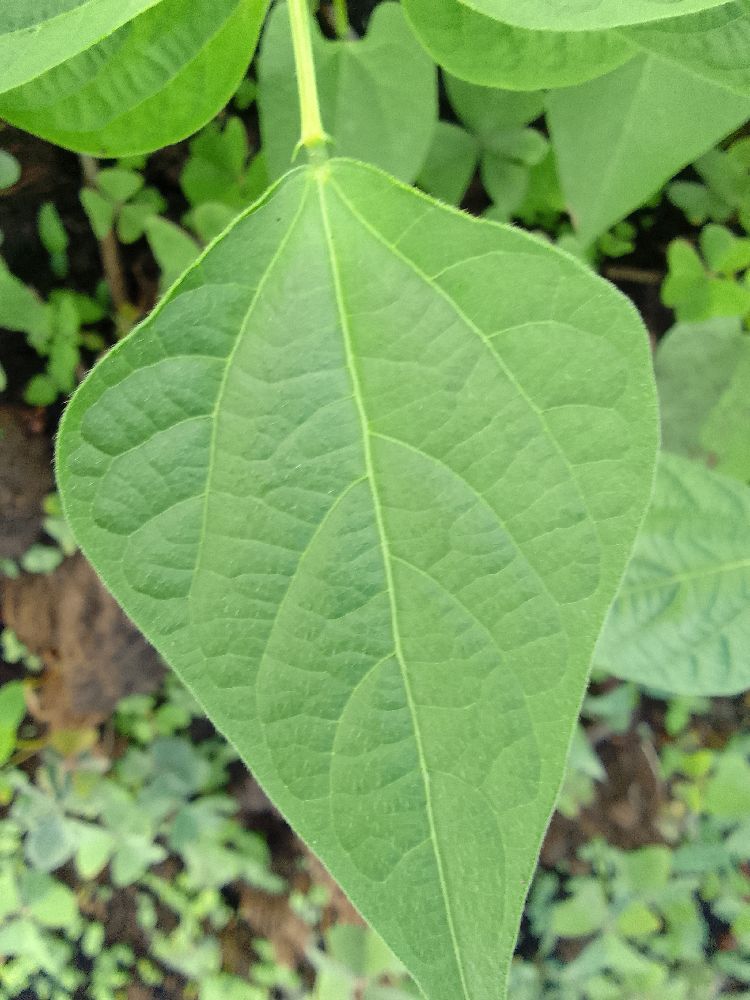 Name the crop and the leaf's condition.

common bean, healthy
